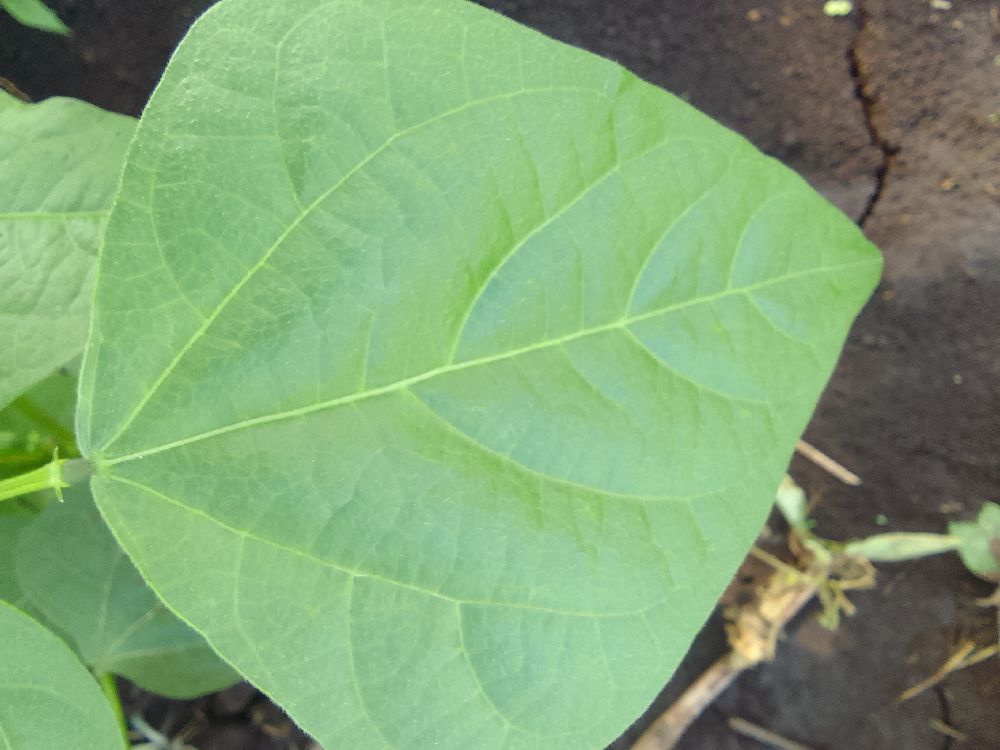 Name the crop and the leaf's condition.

common bean, healthy
